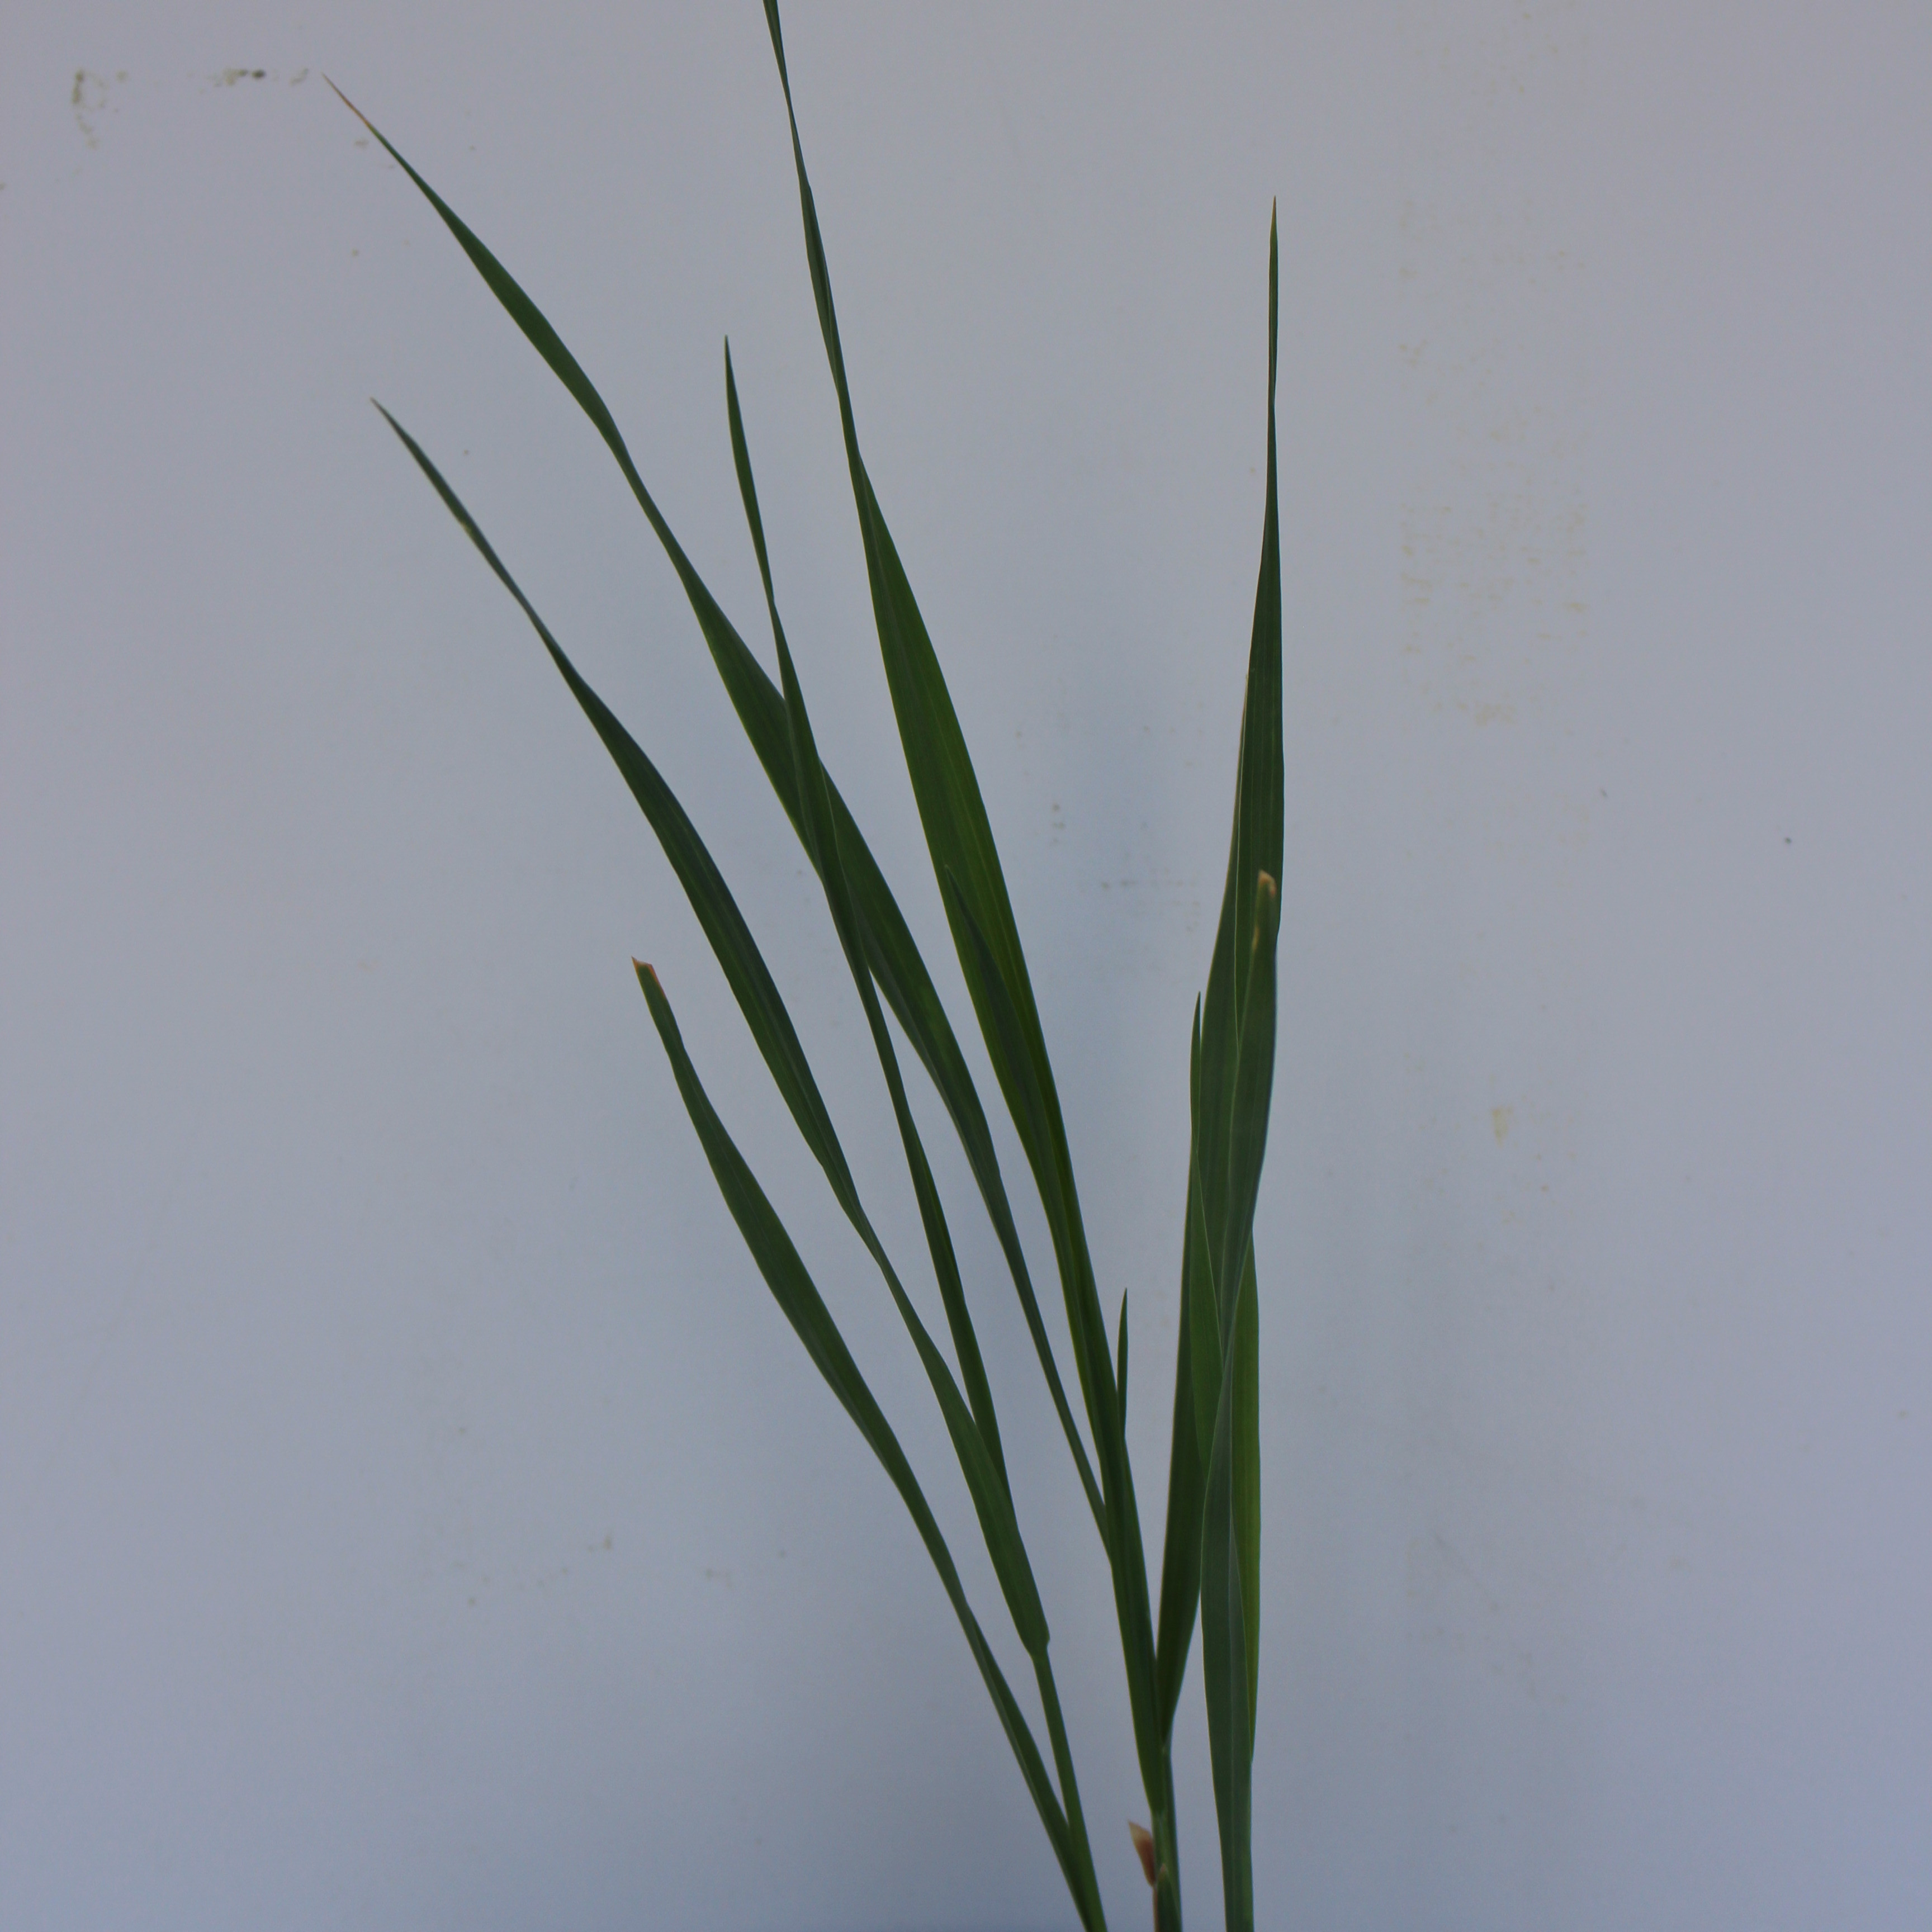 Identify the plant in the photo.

Avena sterilis
